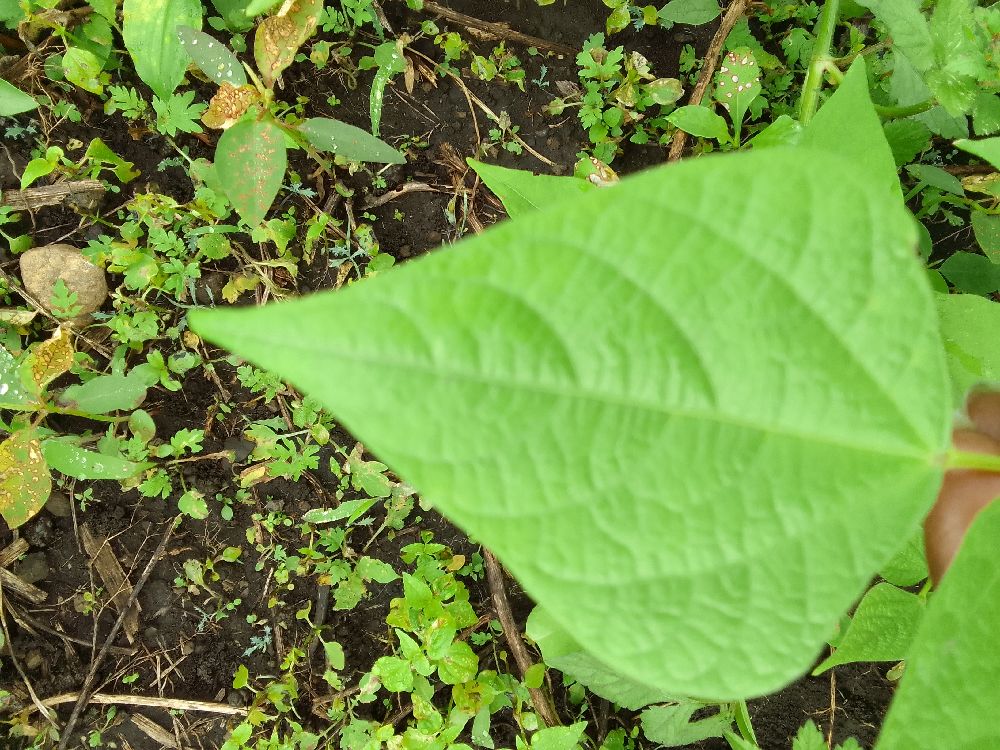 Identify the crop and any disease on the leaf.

common bean, healthy
